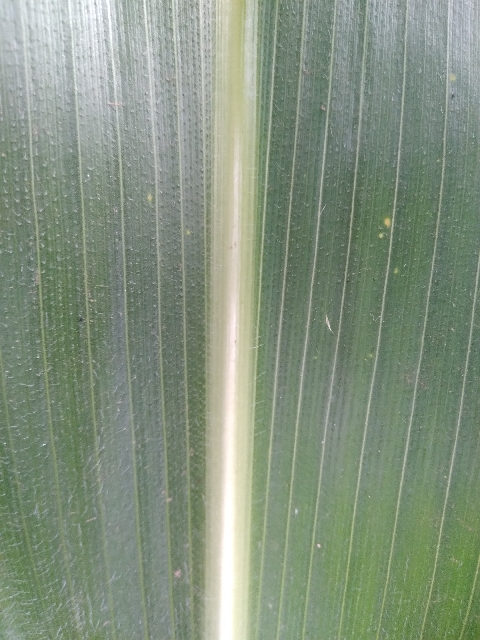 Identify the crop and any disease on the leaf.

maize, healthy
